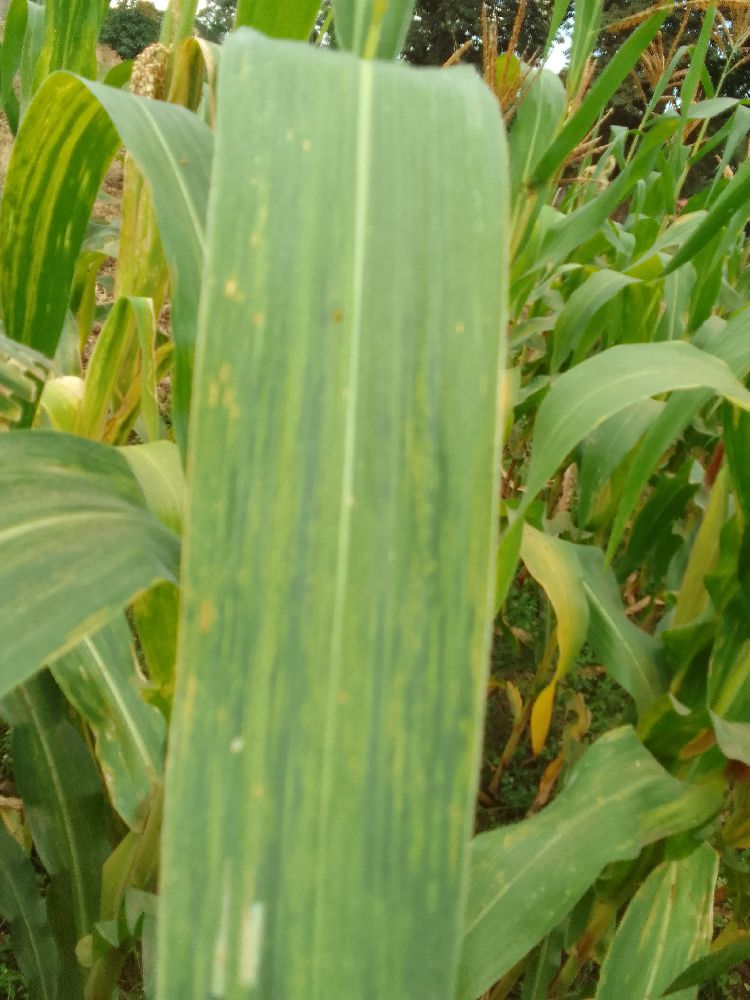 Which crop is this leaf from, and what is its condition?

maize, maize lethal necrosis
